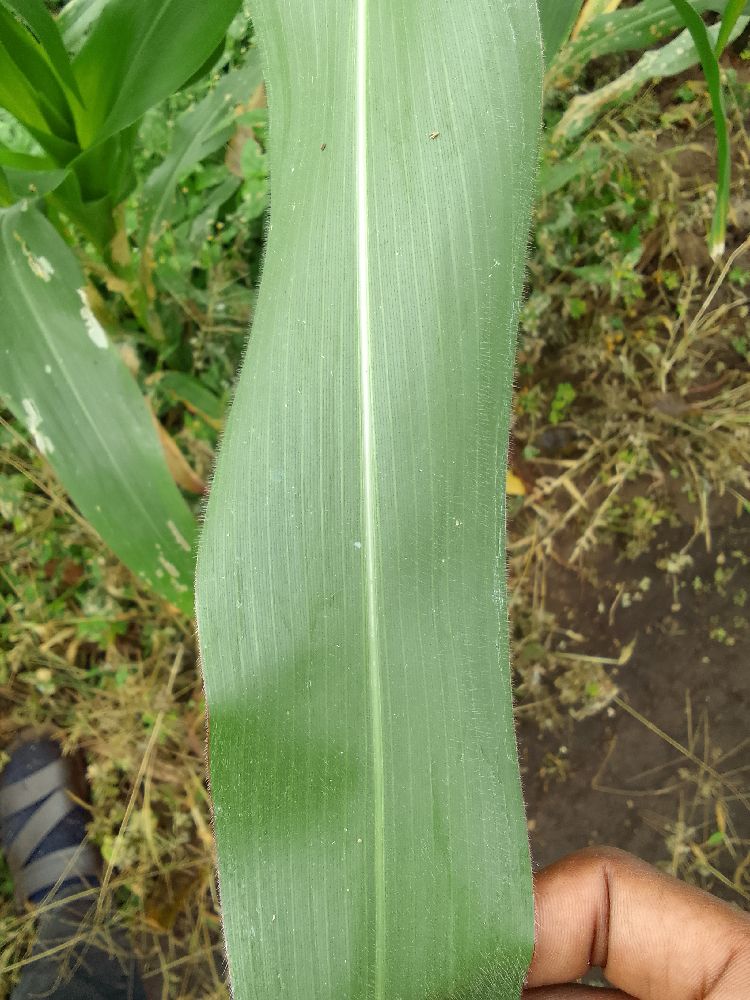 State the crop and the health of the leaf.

maize, healthy
